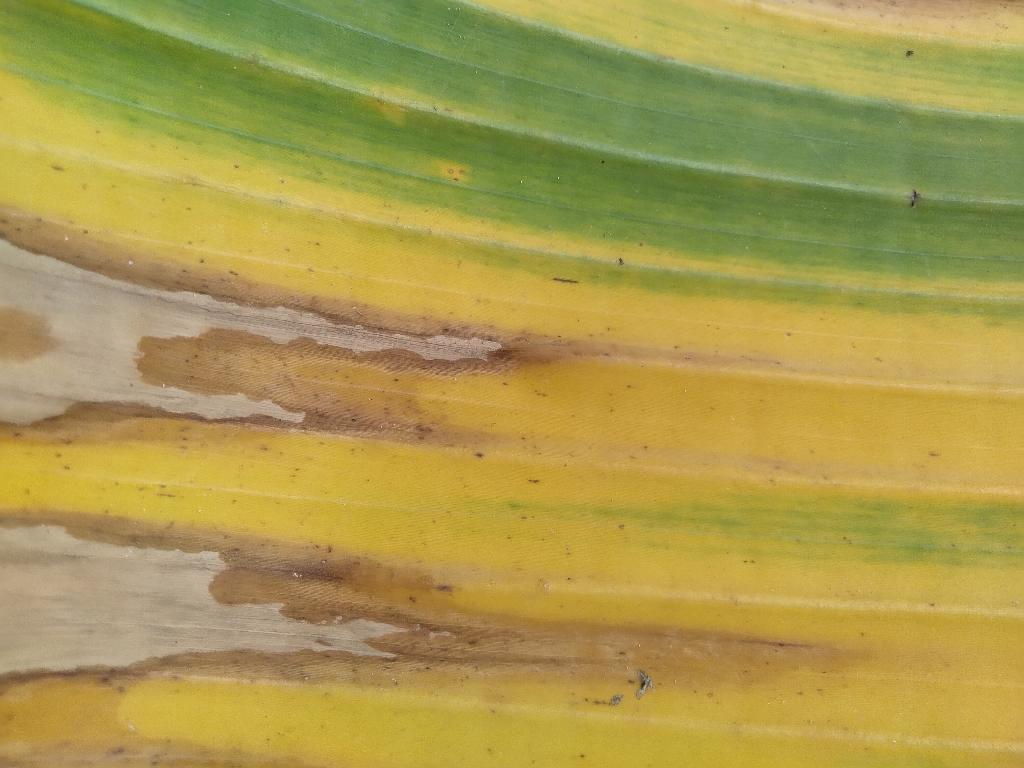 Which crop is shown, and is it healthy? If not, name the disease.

banana, fusarium wilt race 1
